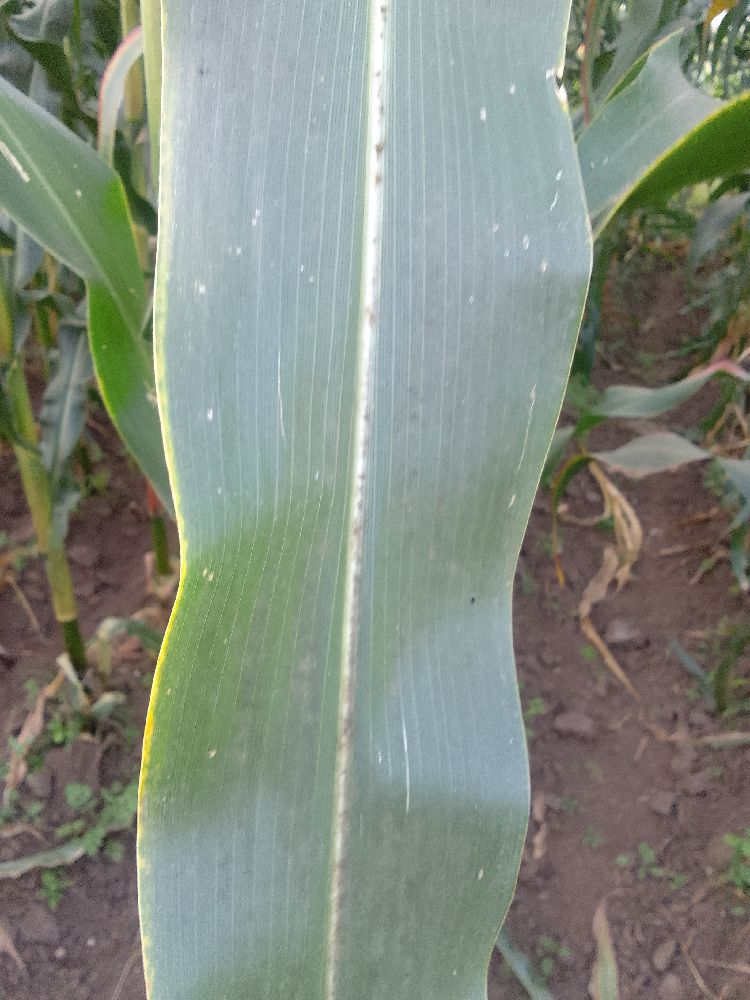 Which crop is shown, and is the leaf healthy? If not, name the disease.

maize, healthy
